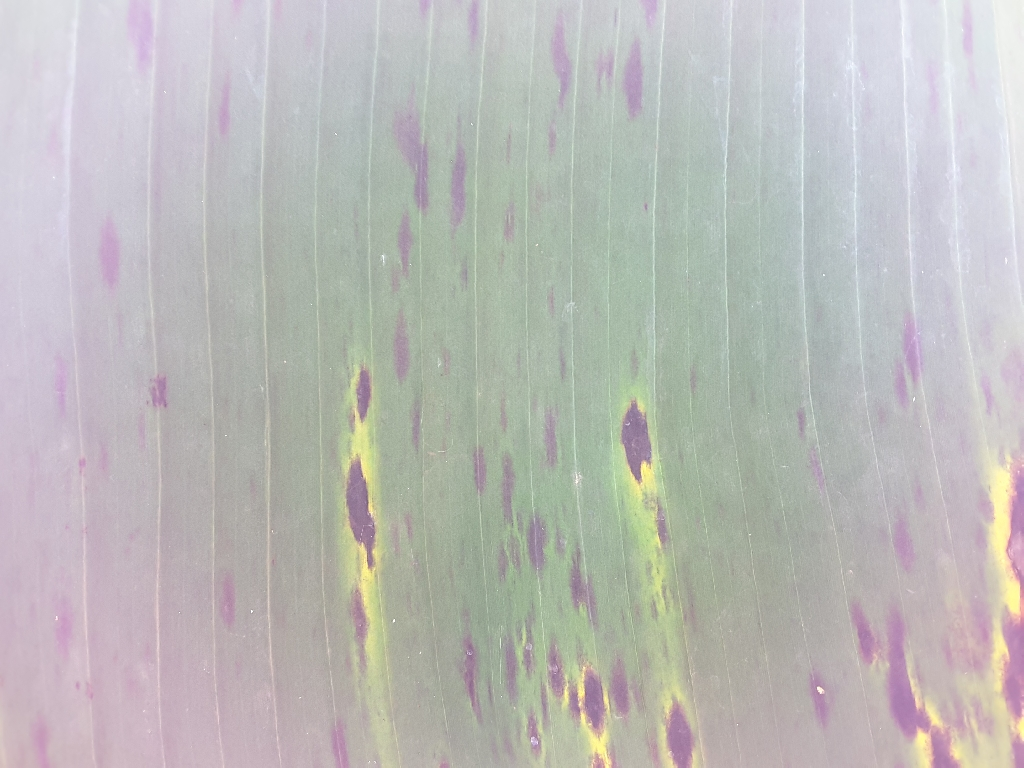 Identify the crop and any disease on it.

banana, black sigatoka
